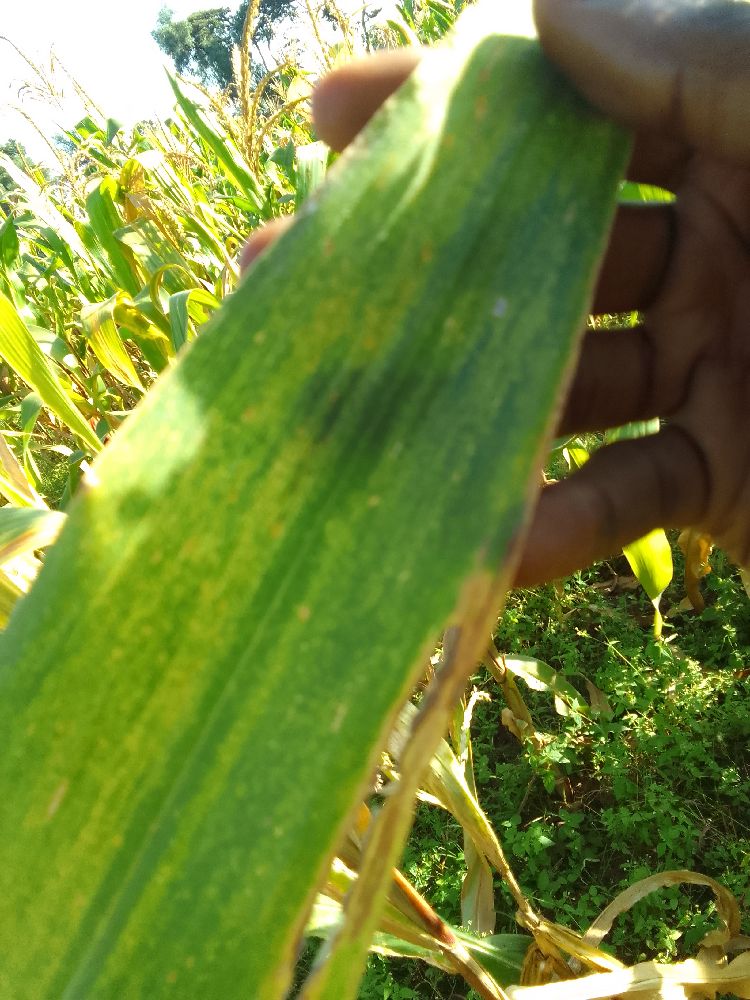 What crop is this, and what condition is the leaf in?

maize, maize lethal necrosis
